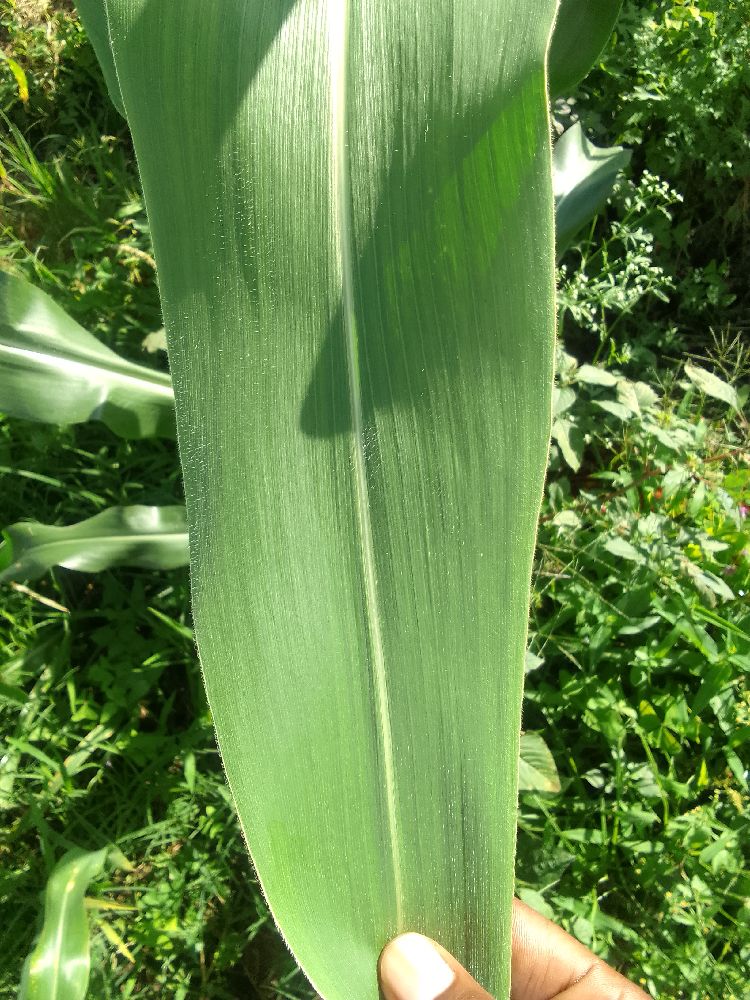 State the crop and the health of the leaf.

maize, healthy
